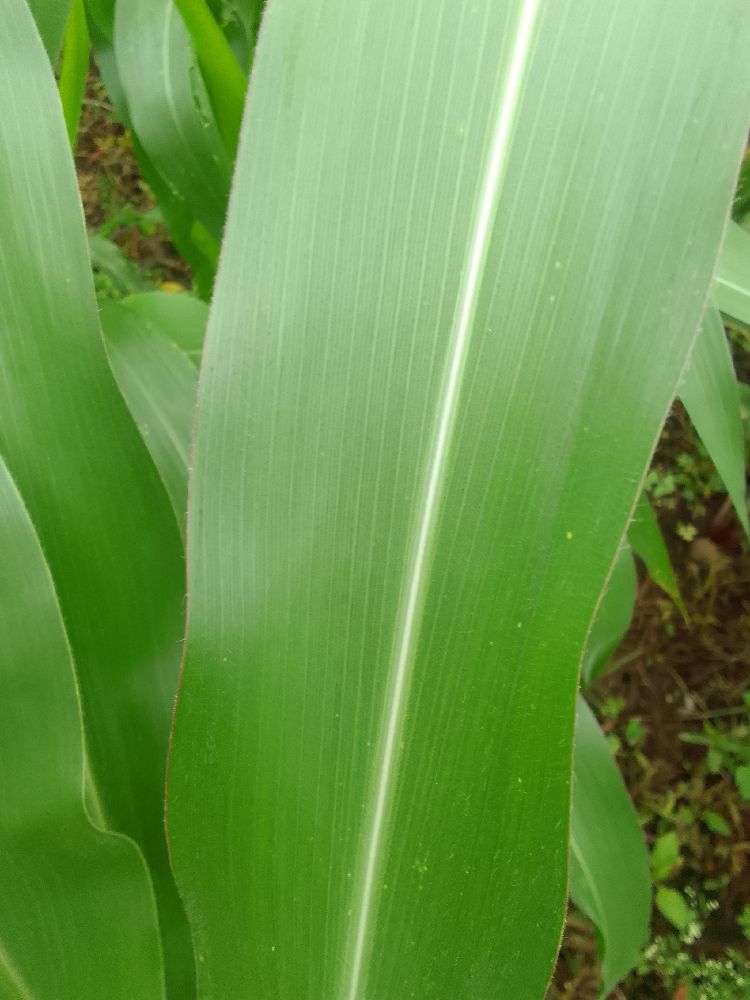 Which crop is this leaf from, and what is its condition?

maize, healthy
